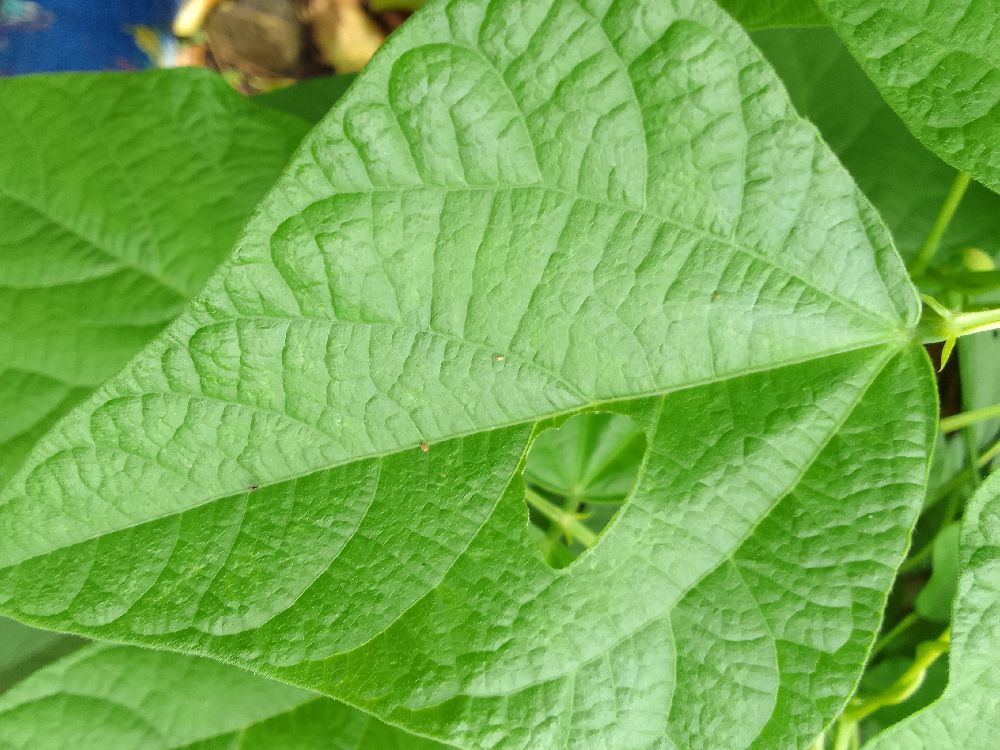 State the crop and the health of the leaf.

common bean, healthy
